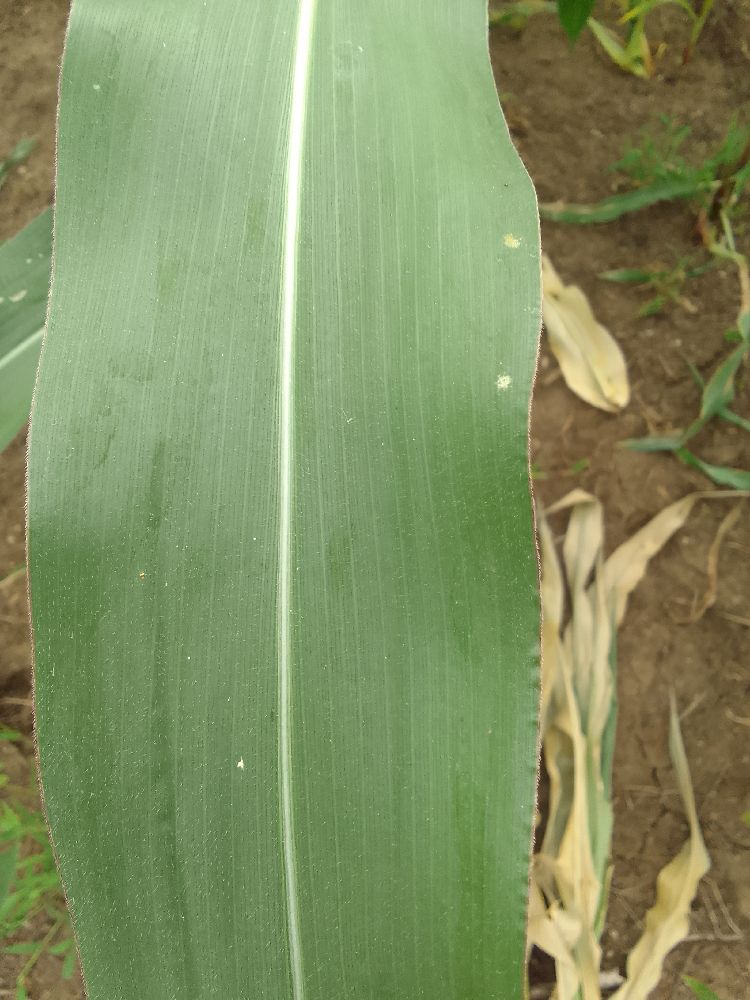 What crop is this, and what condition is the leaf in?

maize, healthy
